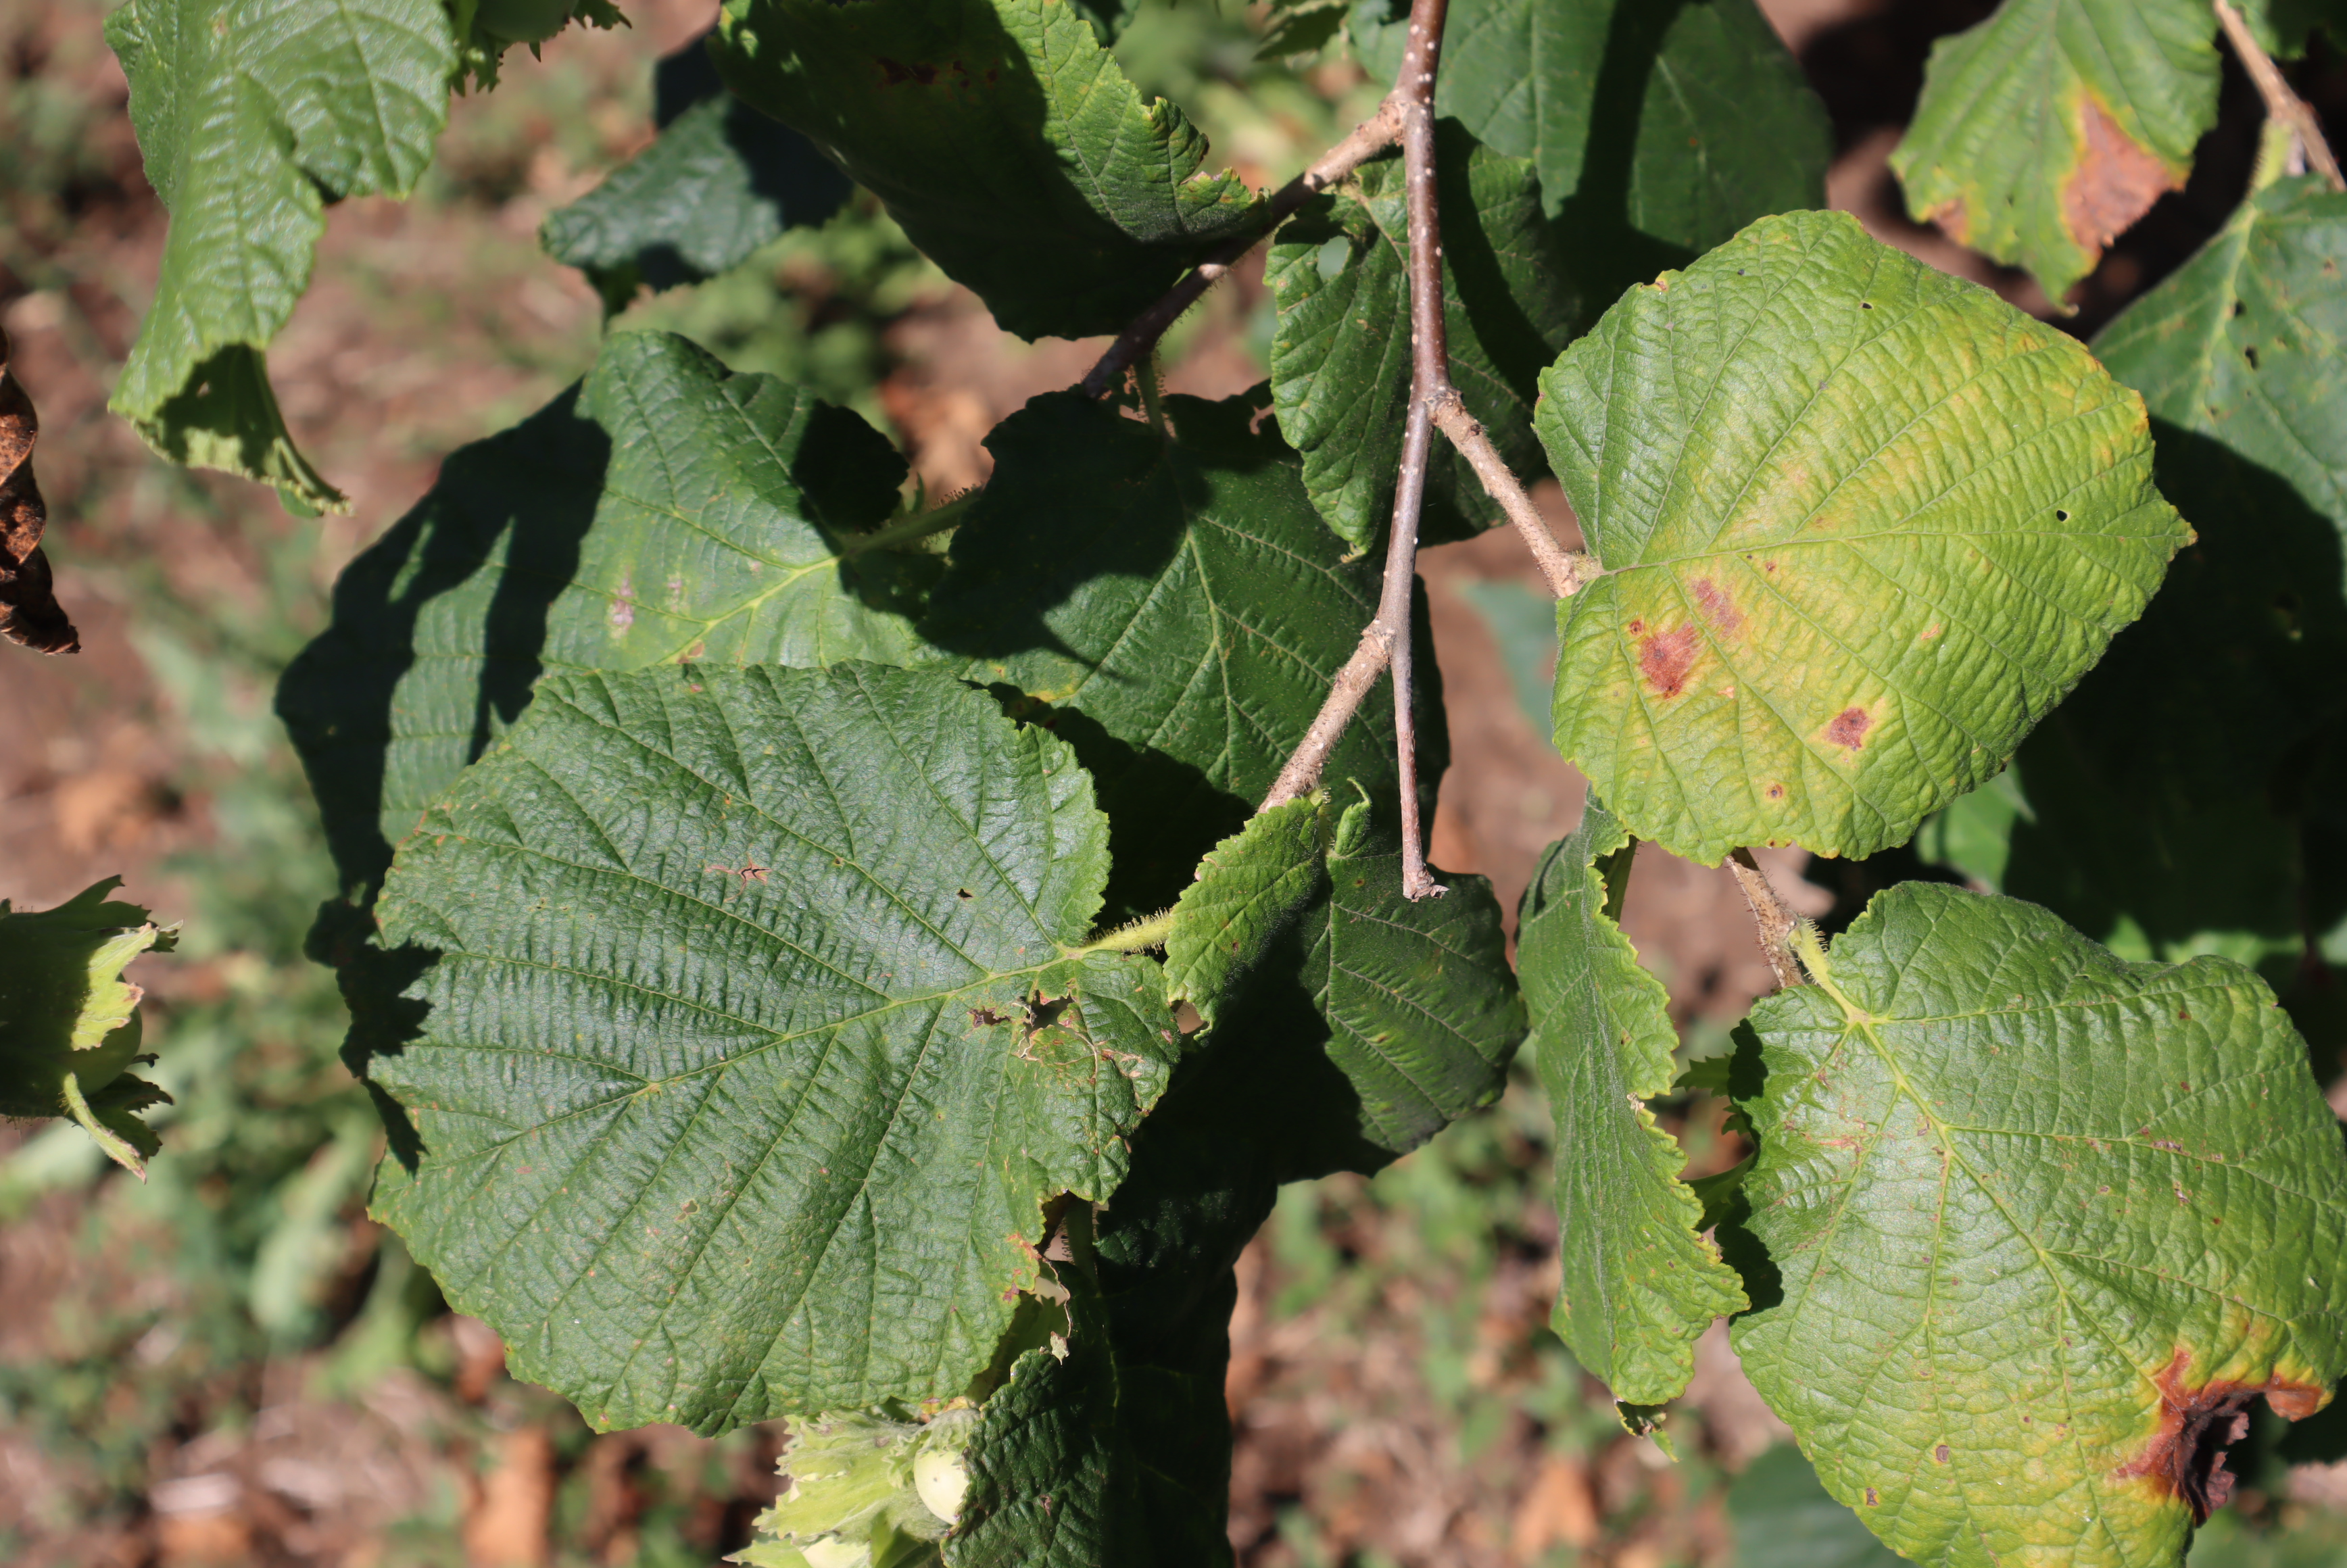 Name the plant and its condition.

hazel, bacterial spot, phytophagous, sunburn
